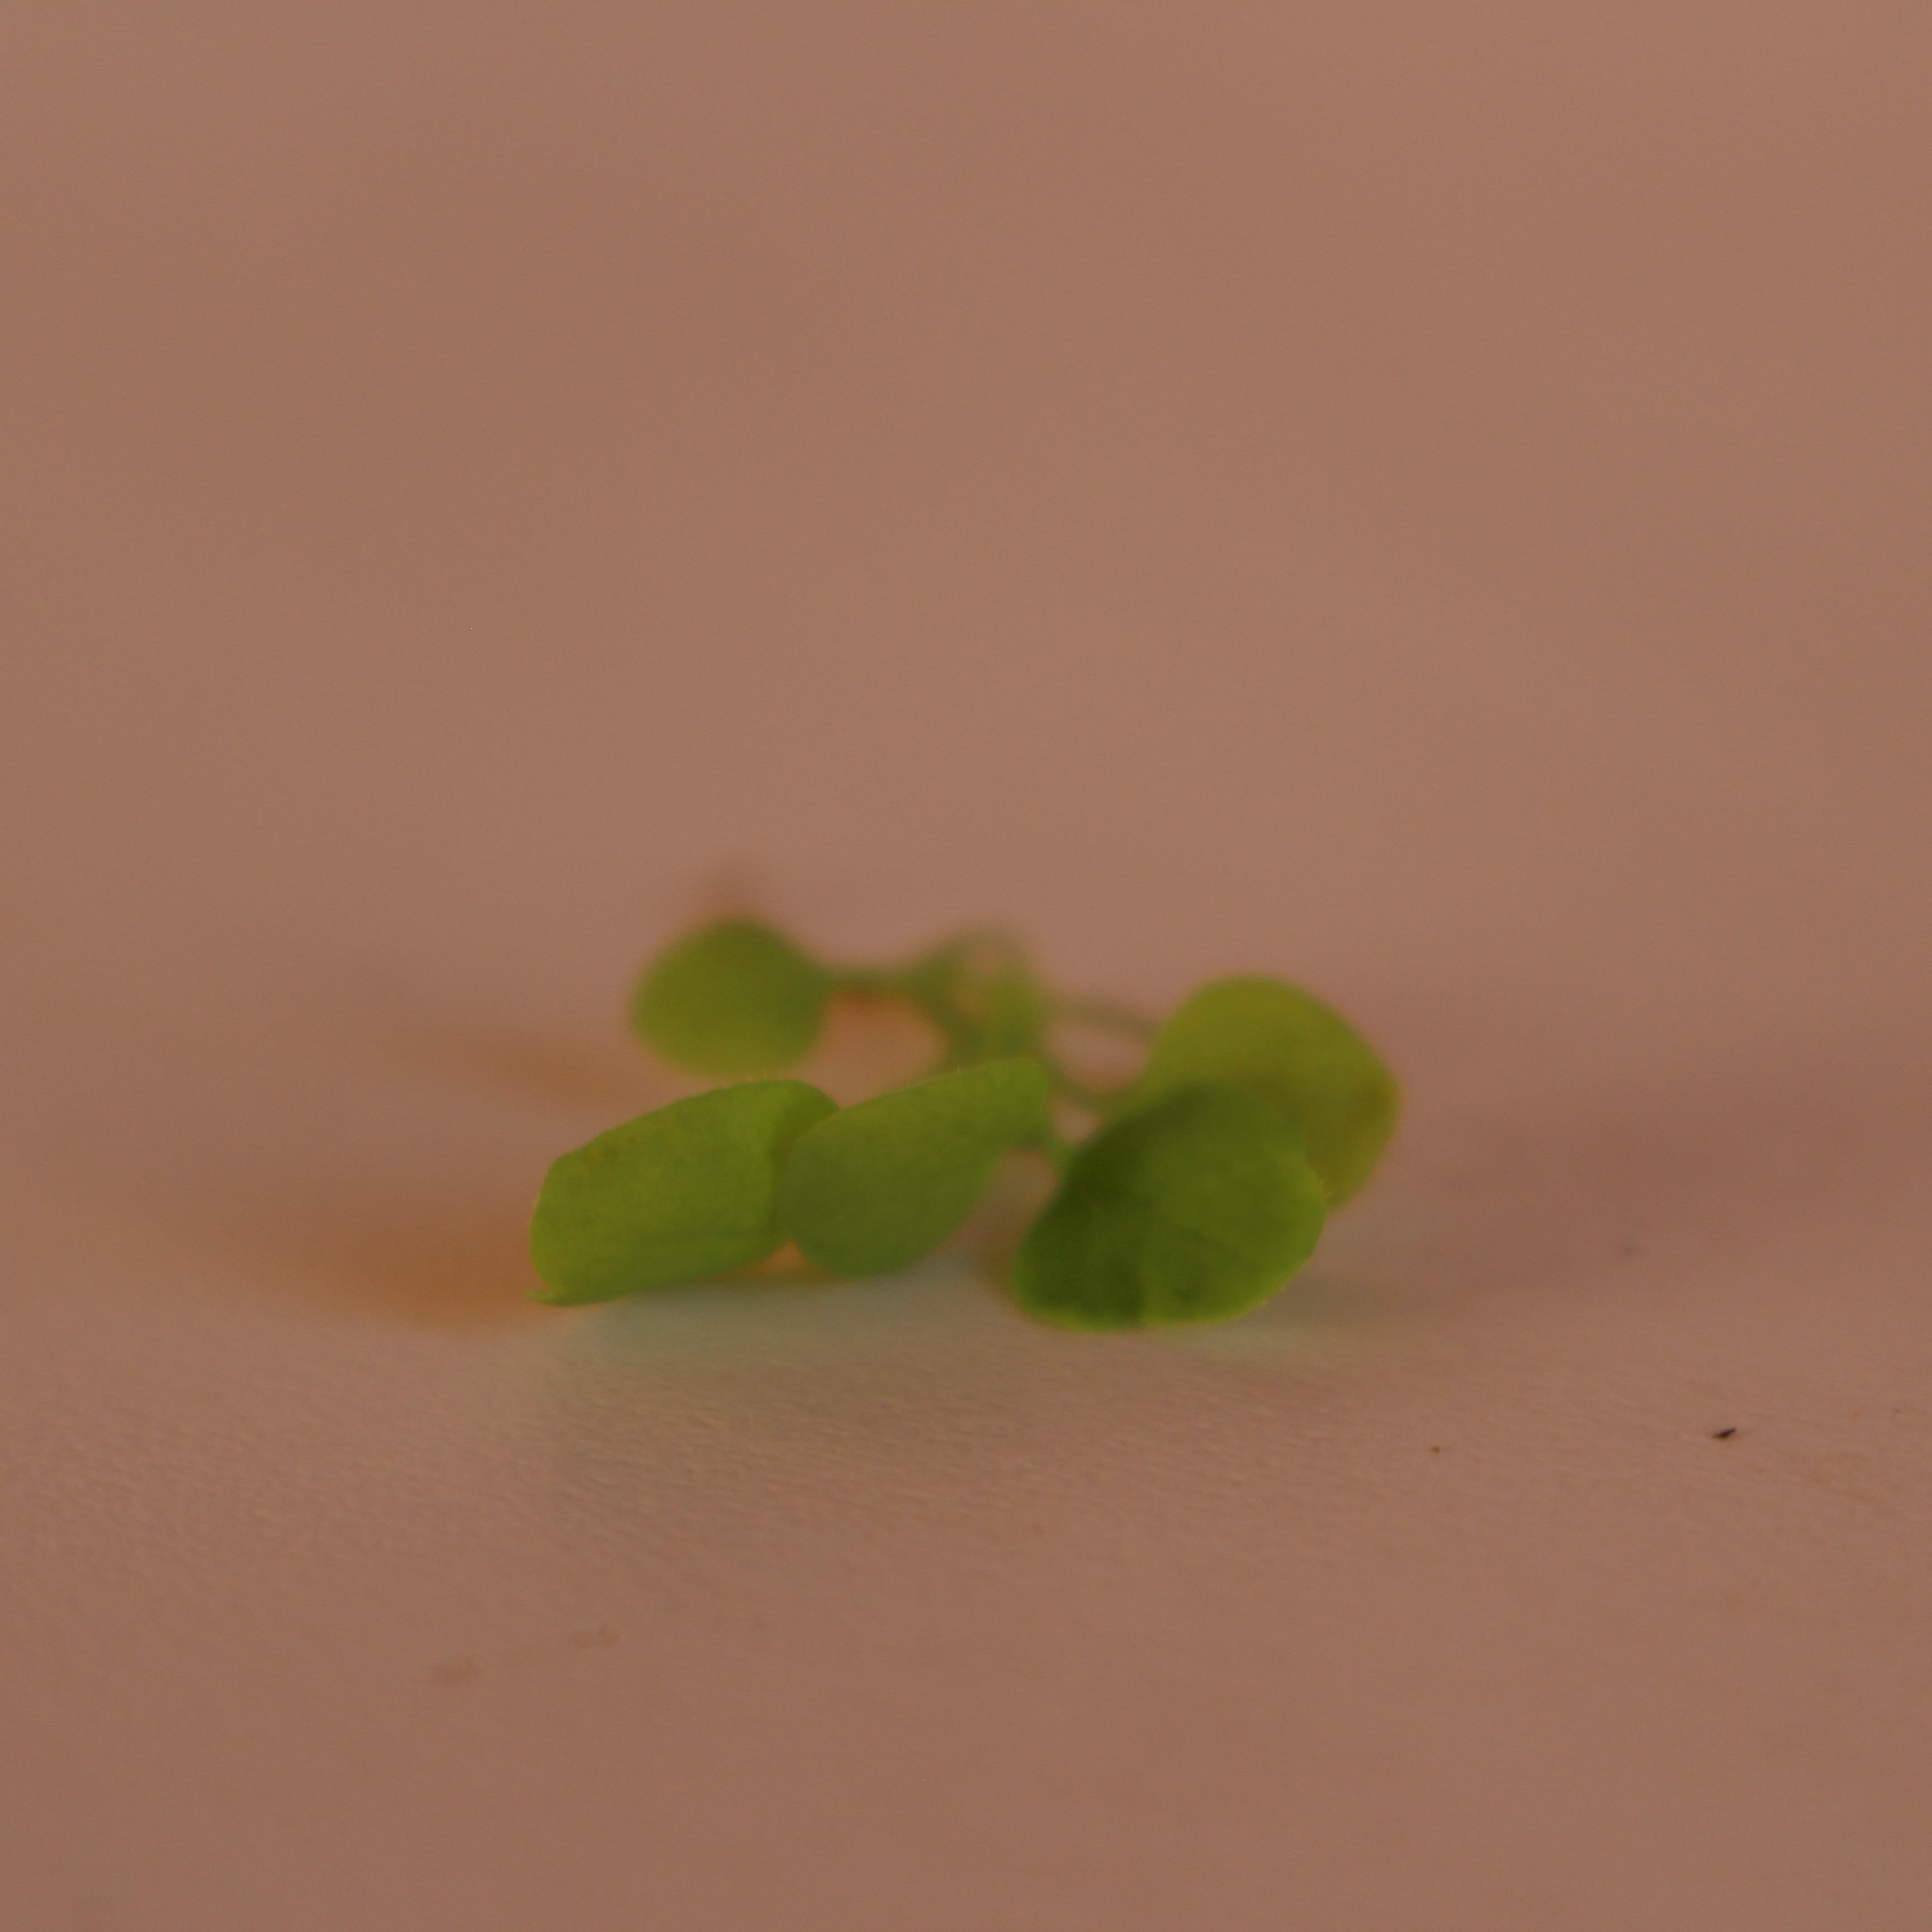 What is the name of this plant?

Papaver rhoeas
